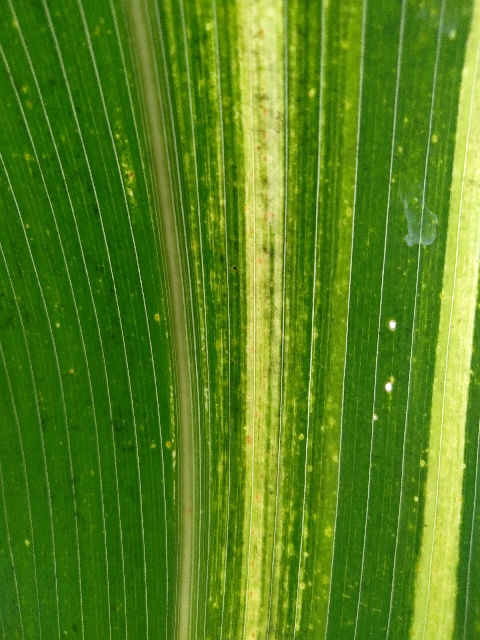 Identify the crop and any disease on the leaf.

maize, maize lethal necrosis
